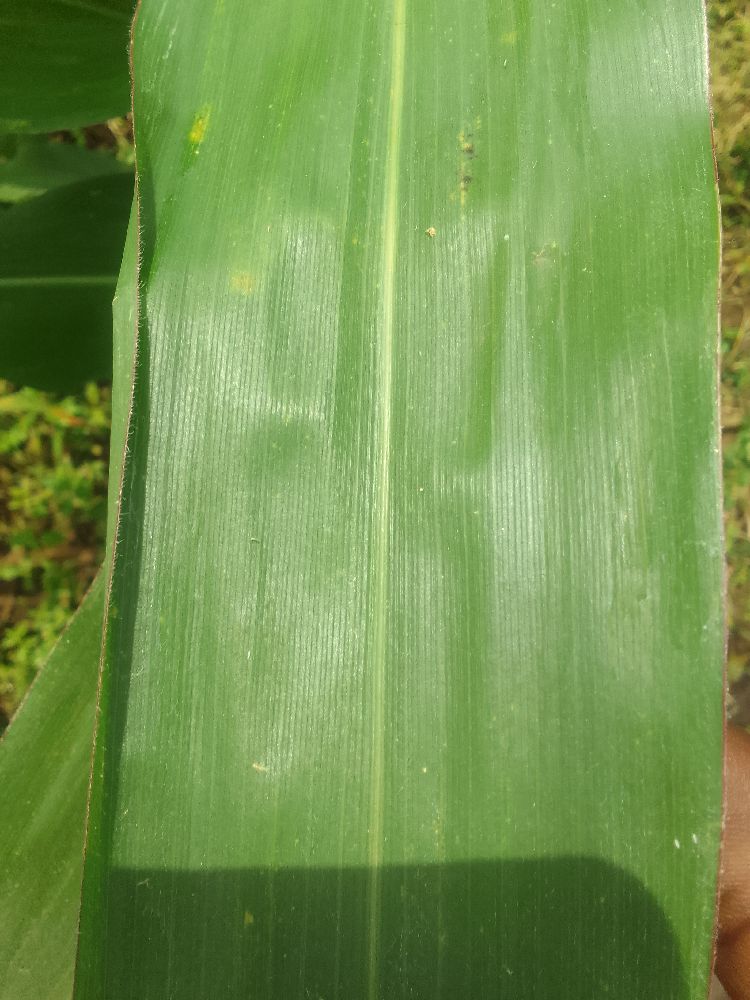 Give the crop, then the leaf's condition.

maize, healthy
